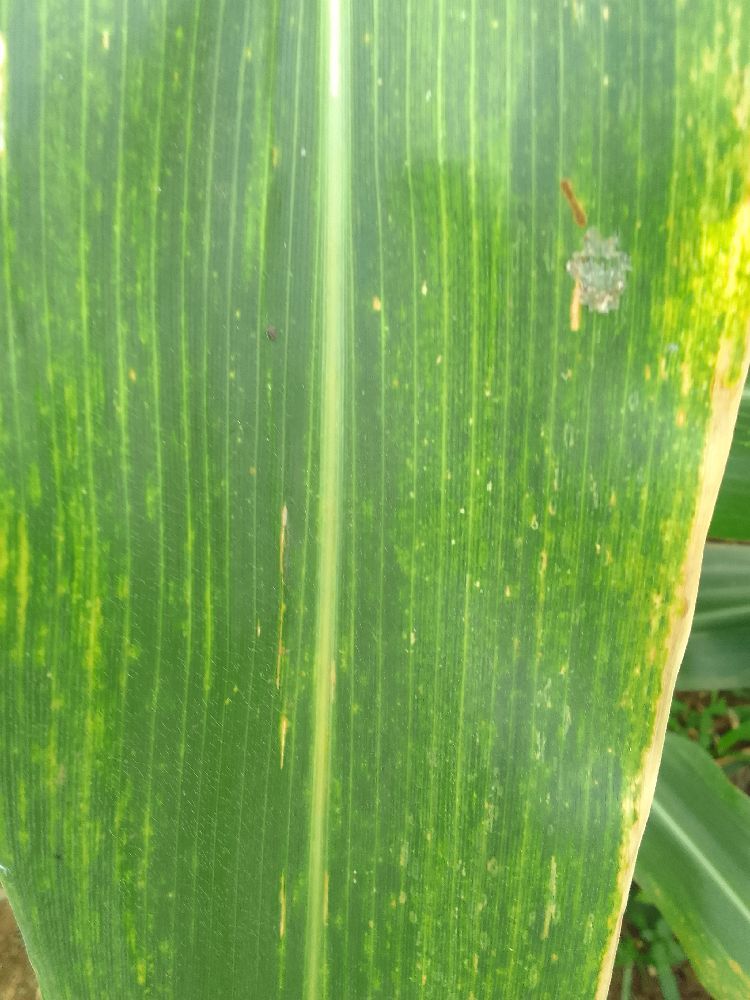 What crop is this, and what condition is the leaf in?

maize, maize lethal necrosis
